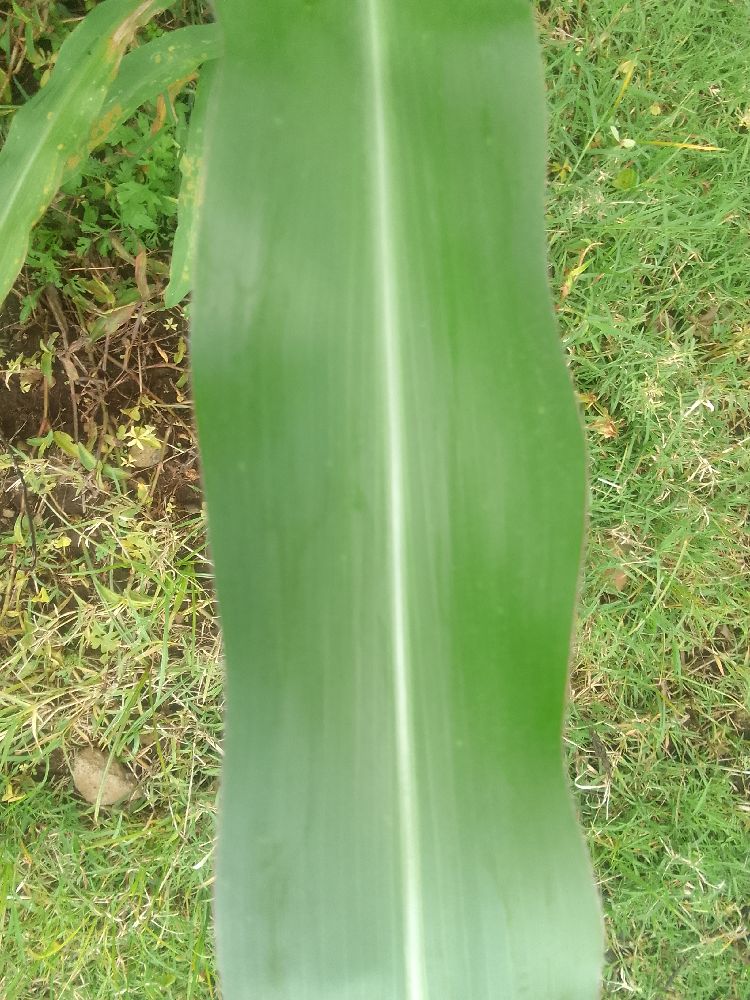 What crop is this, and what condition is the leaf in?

maize, healthy
